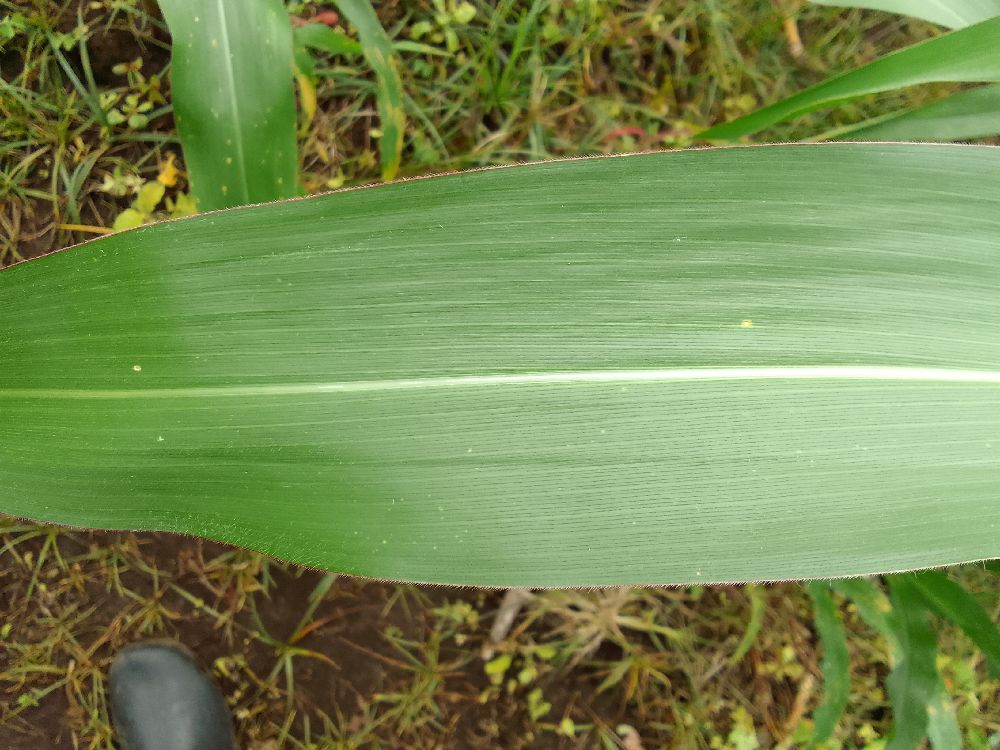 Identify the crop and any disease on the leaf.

maize, healthy
